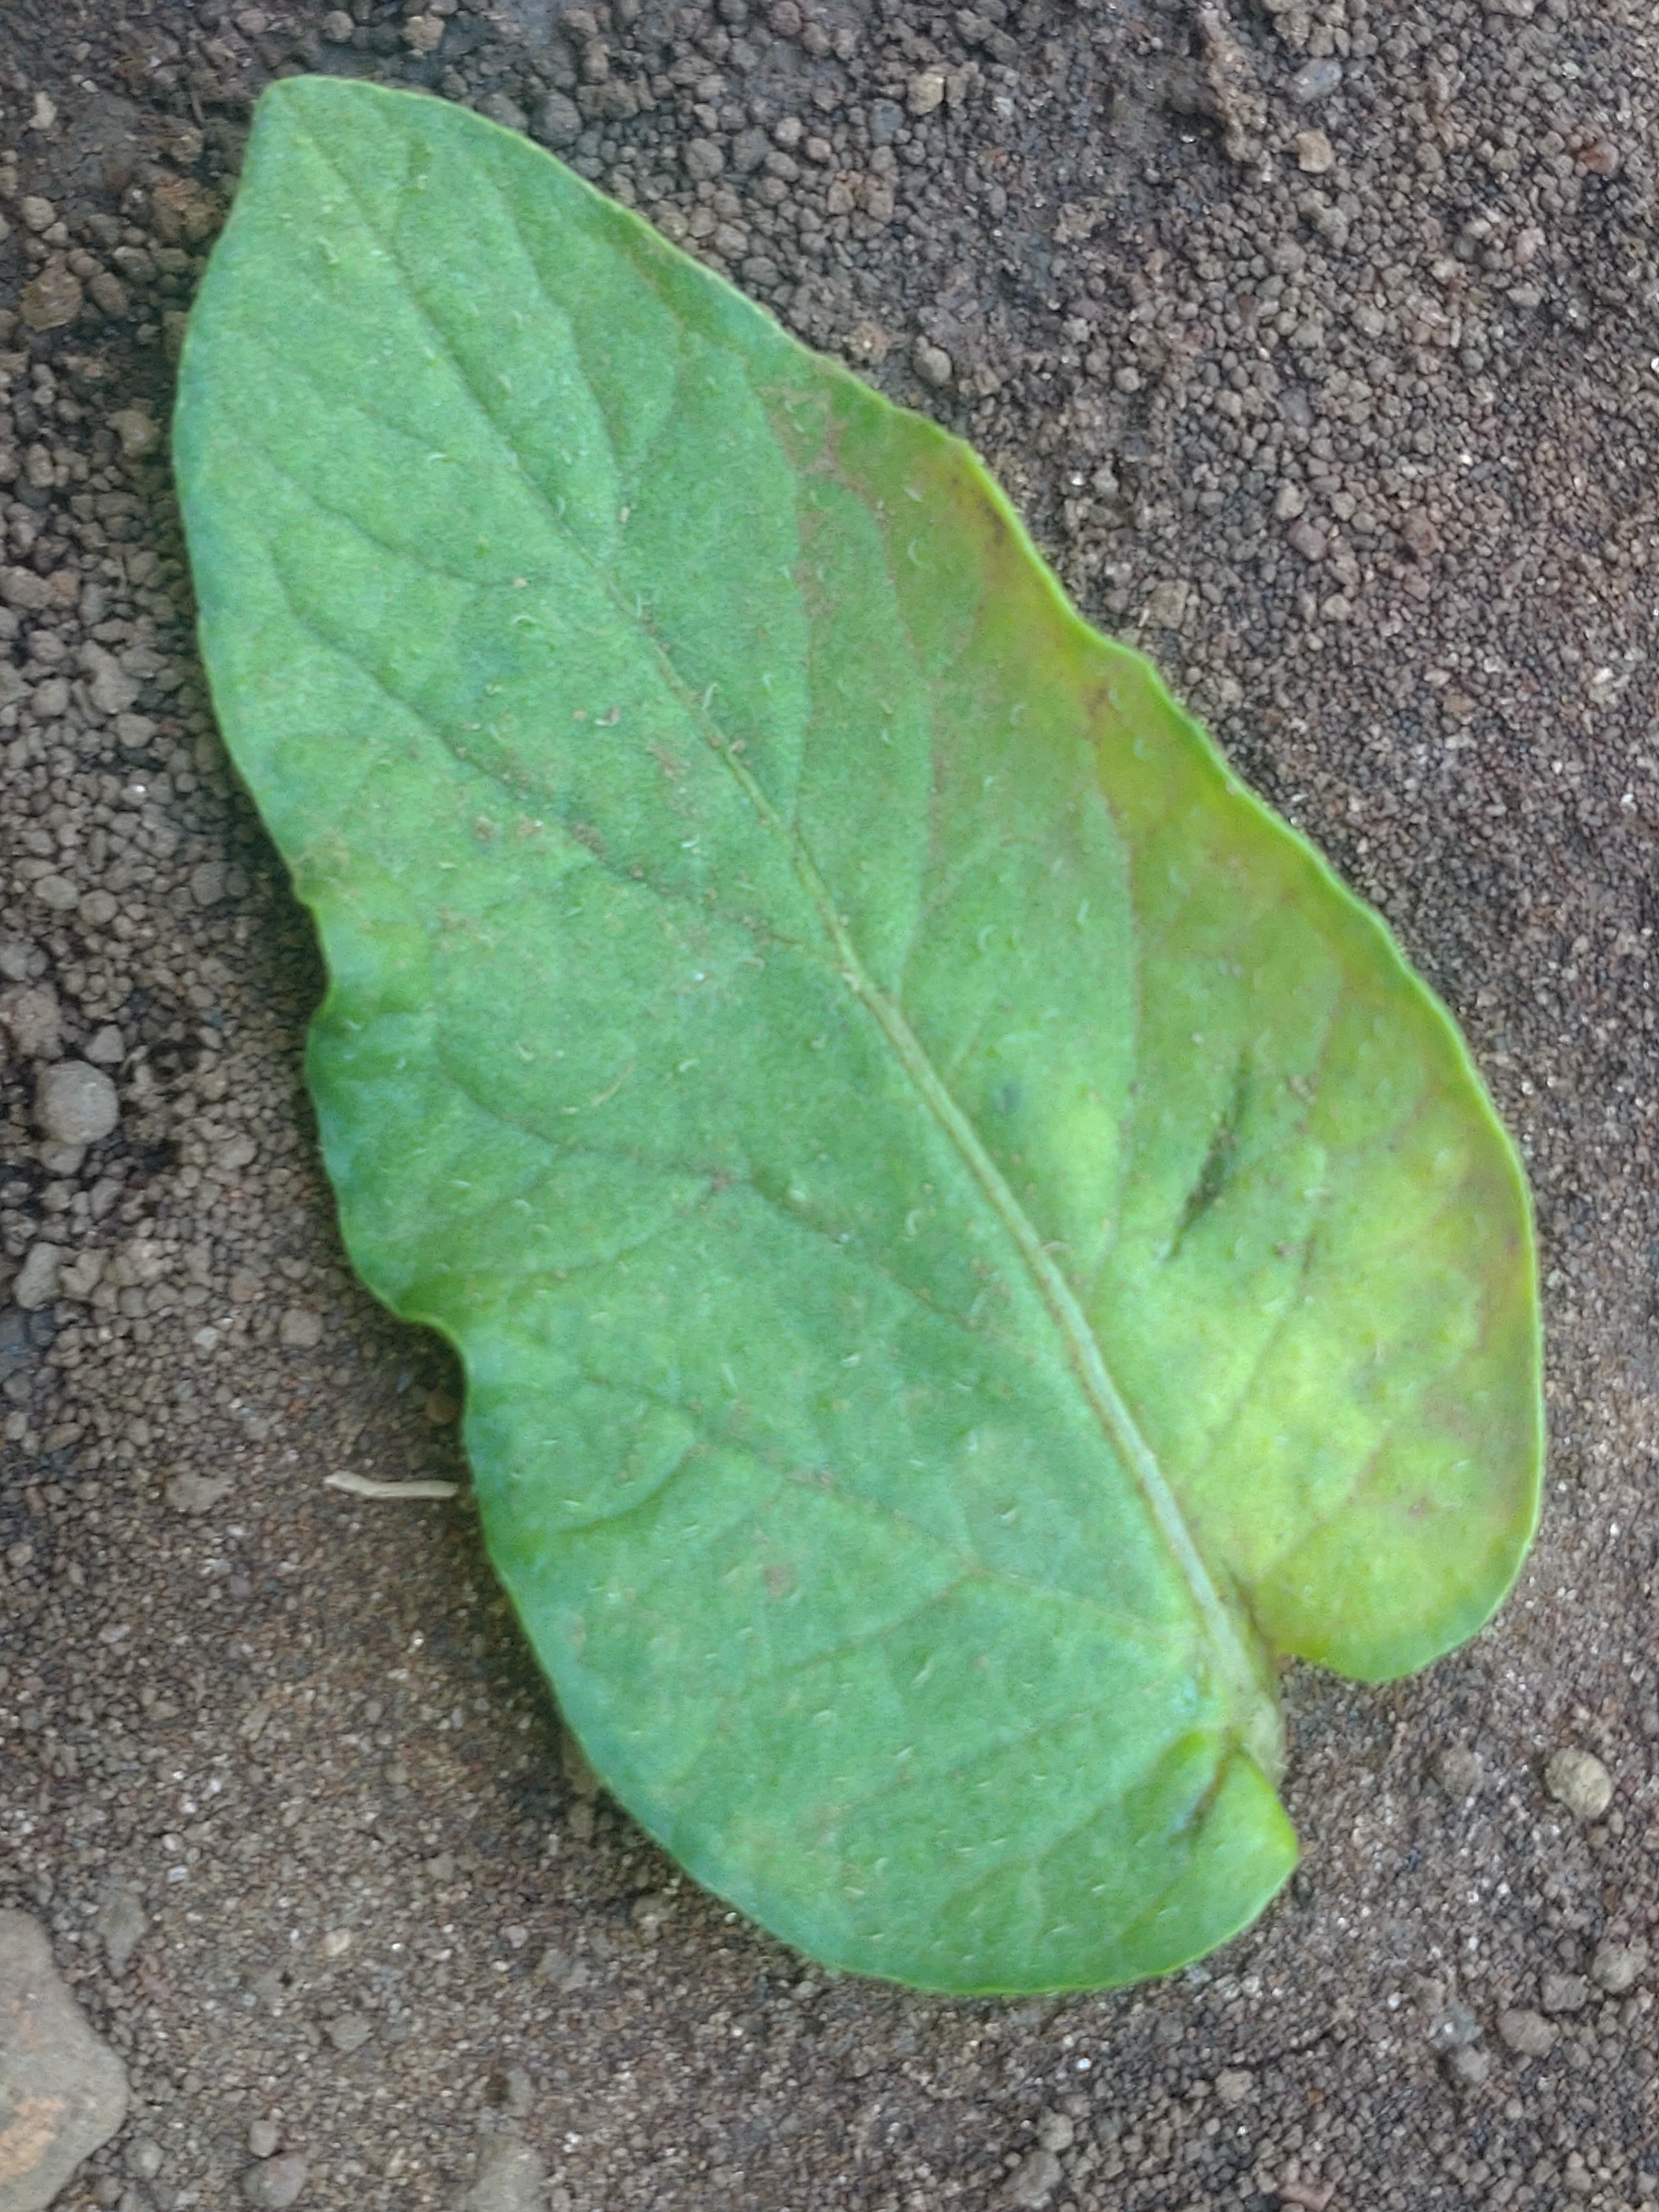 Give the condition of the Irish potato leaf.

late blight
